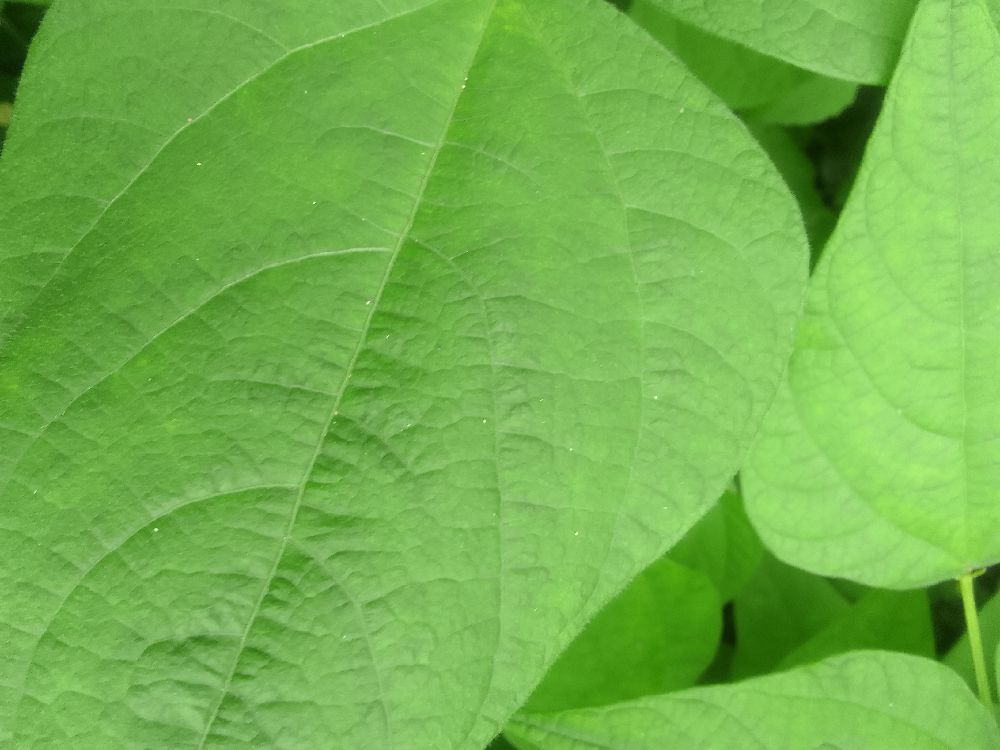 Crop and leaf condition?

common bean, healthy
